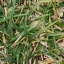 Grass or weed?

grass
